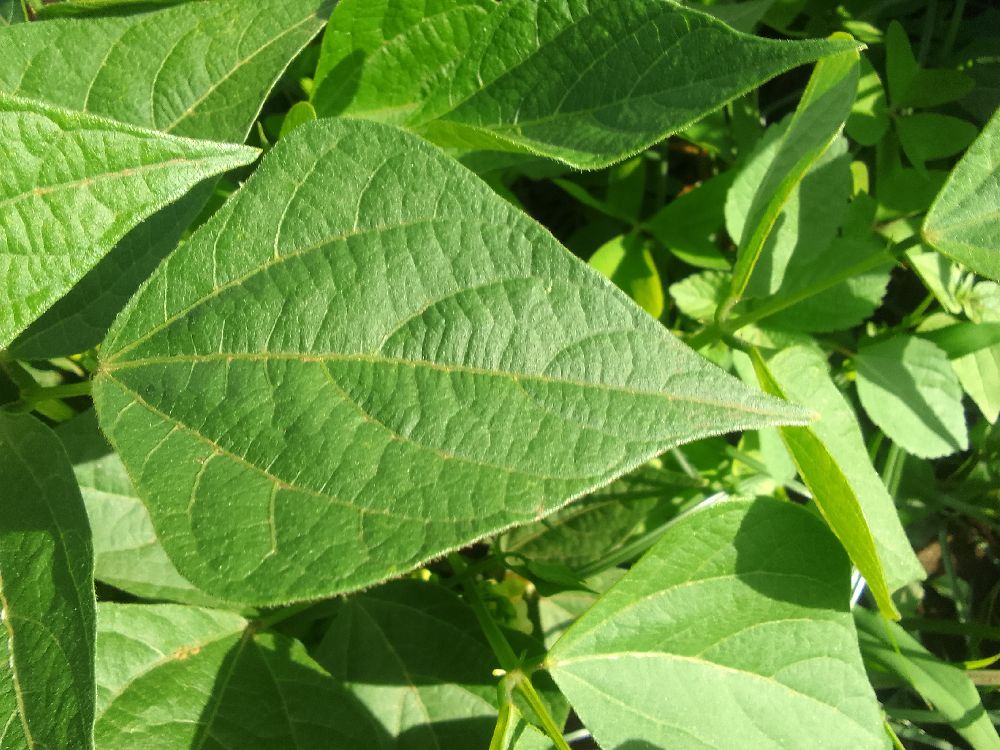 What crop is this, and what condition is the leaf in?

common bean, healthy
